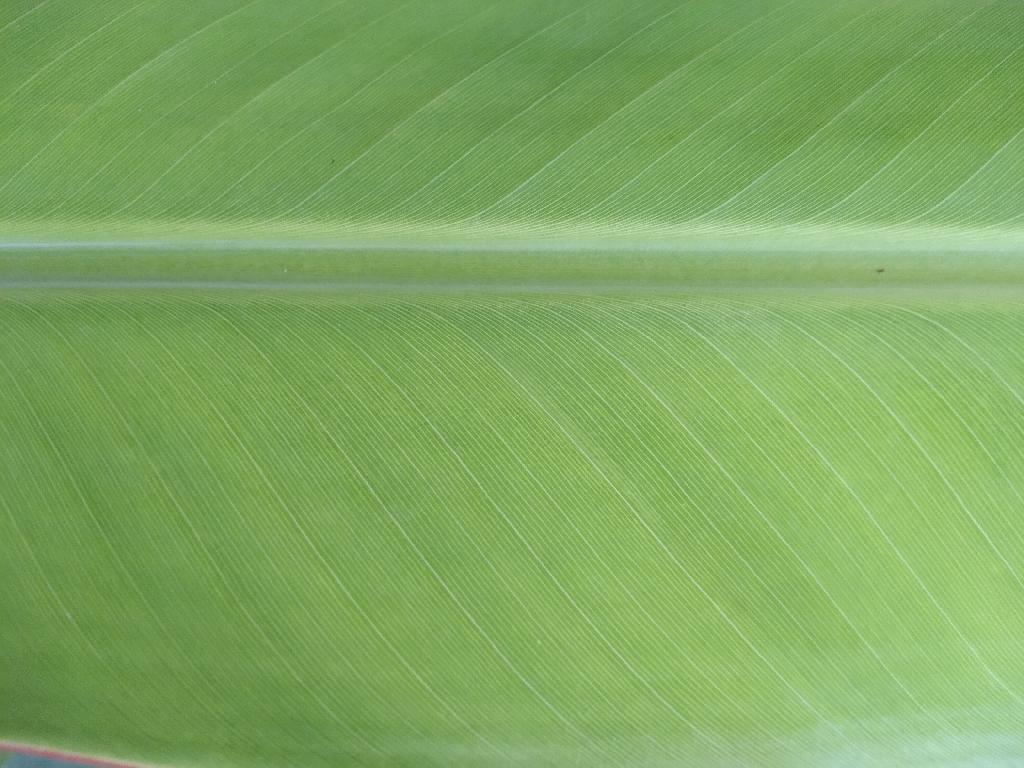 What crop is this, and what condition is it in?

banana, healthy
